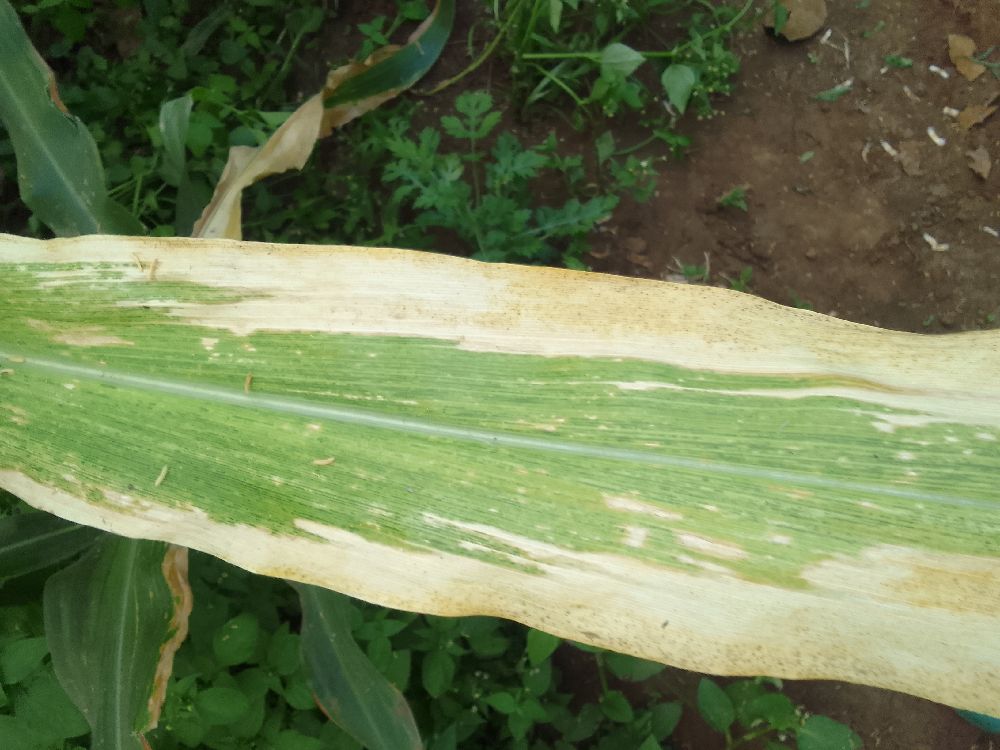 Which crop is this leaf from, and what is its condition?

maize, maize lethal necrosis
